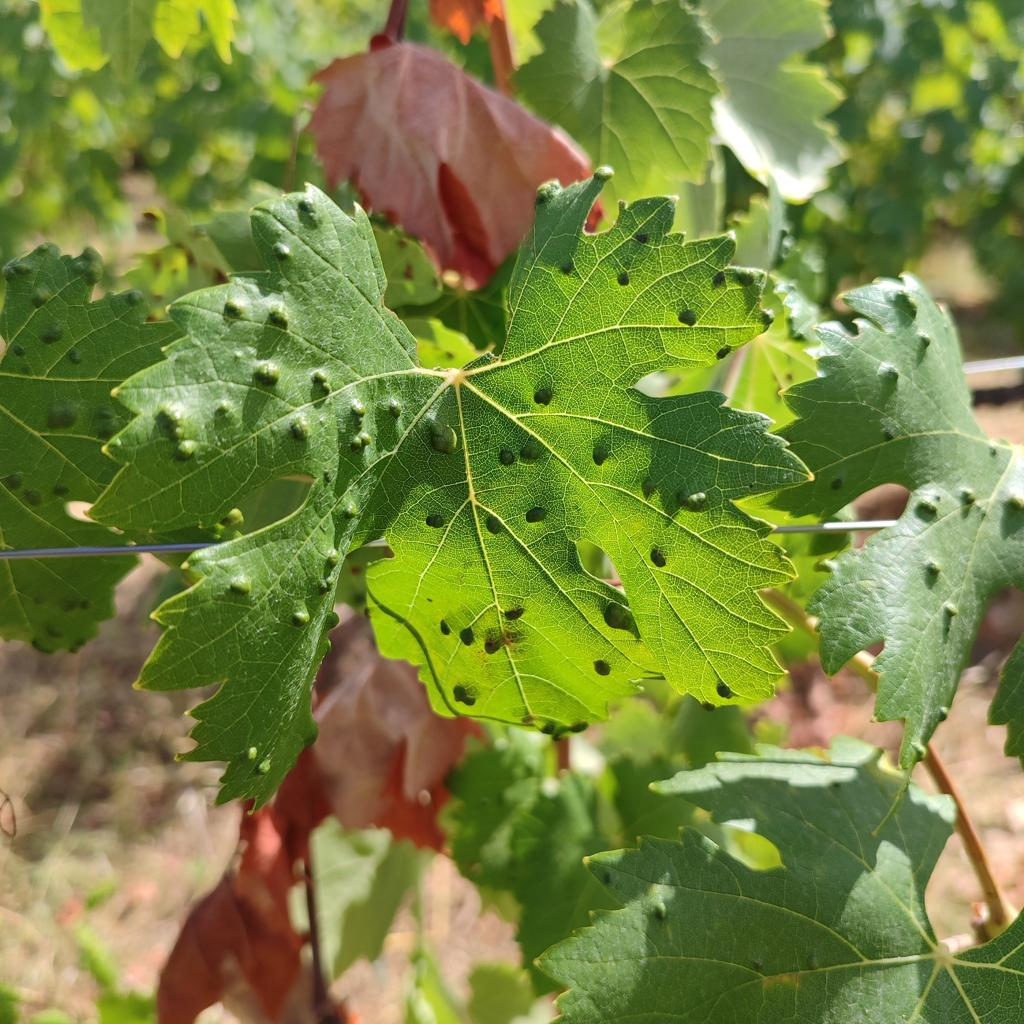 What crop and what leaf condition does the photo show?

grapevine, erineum mite
